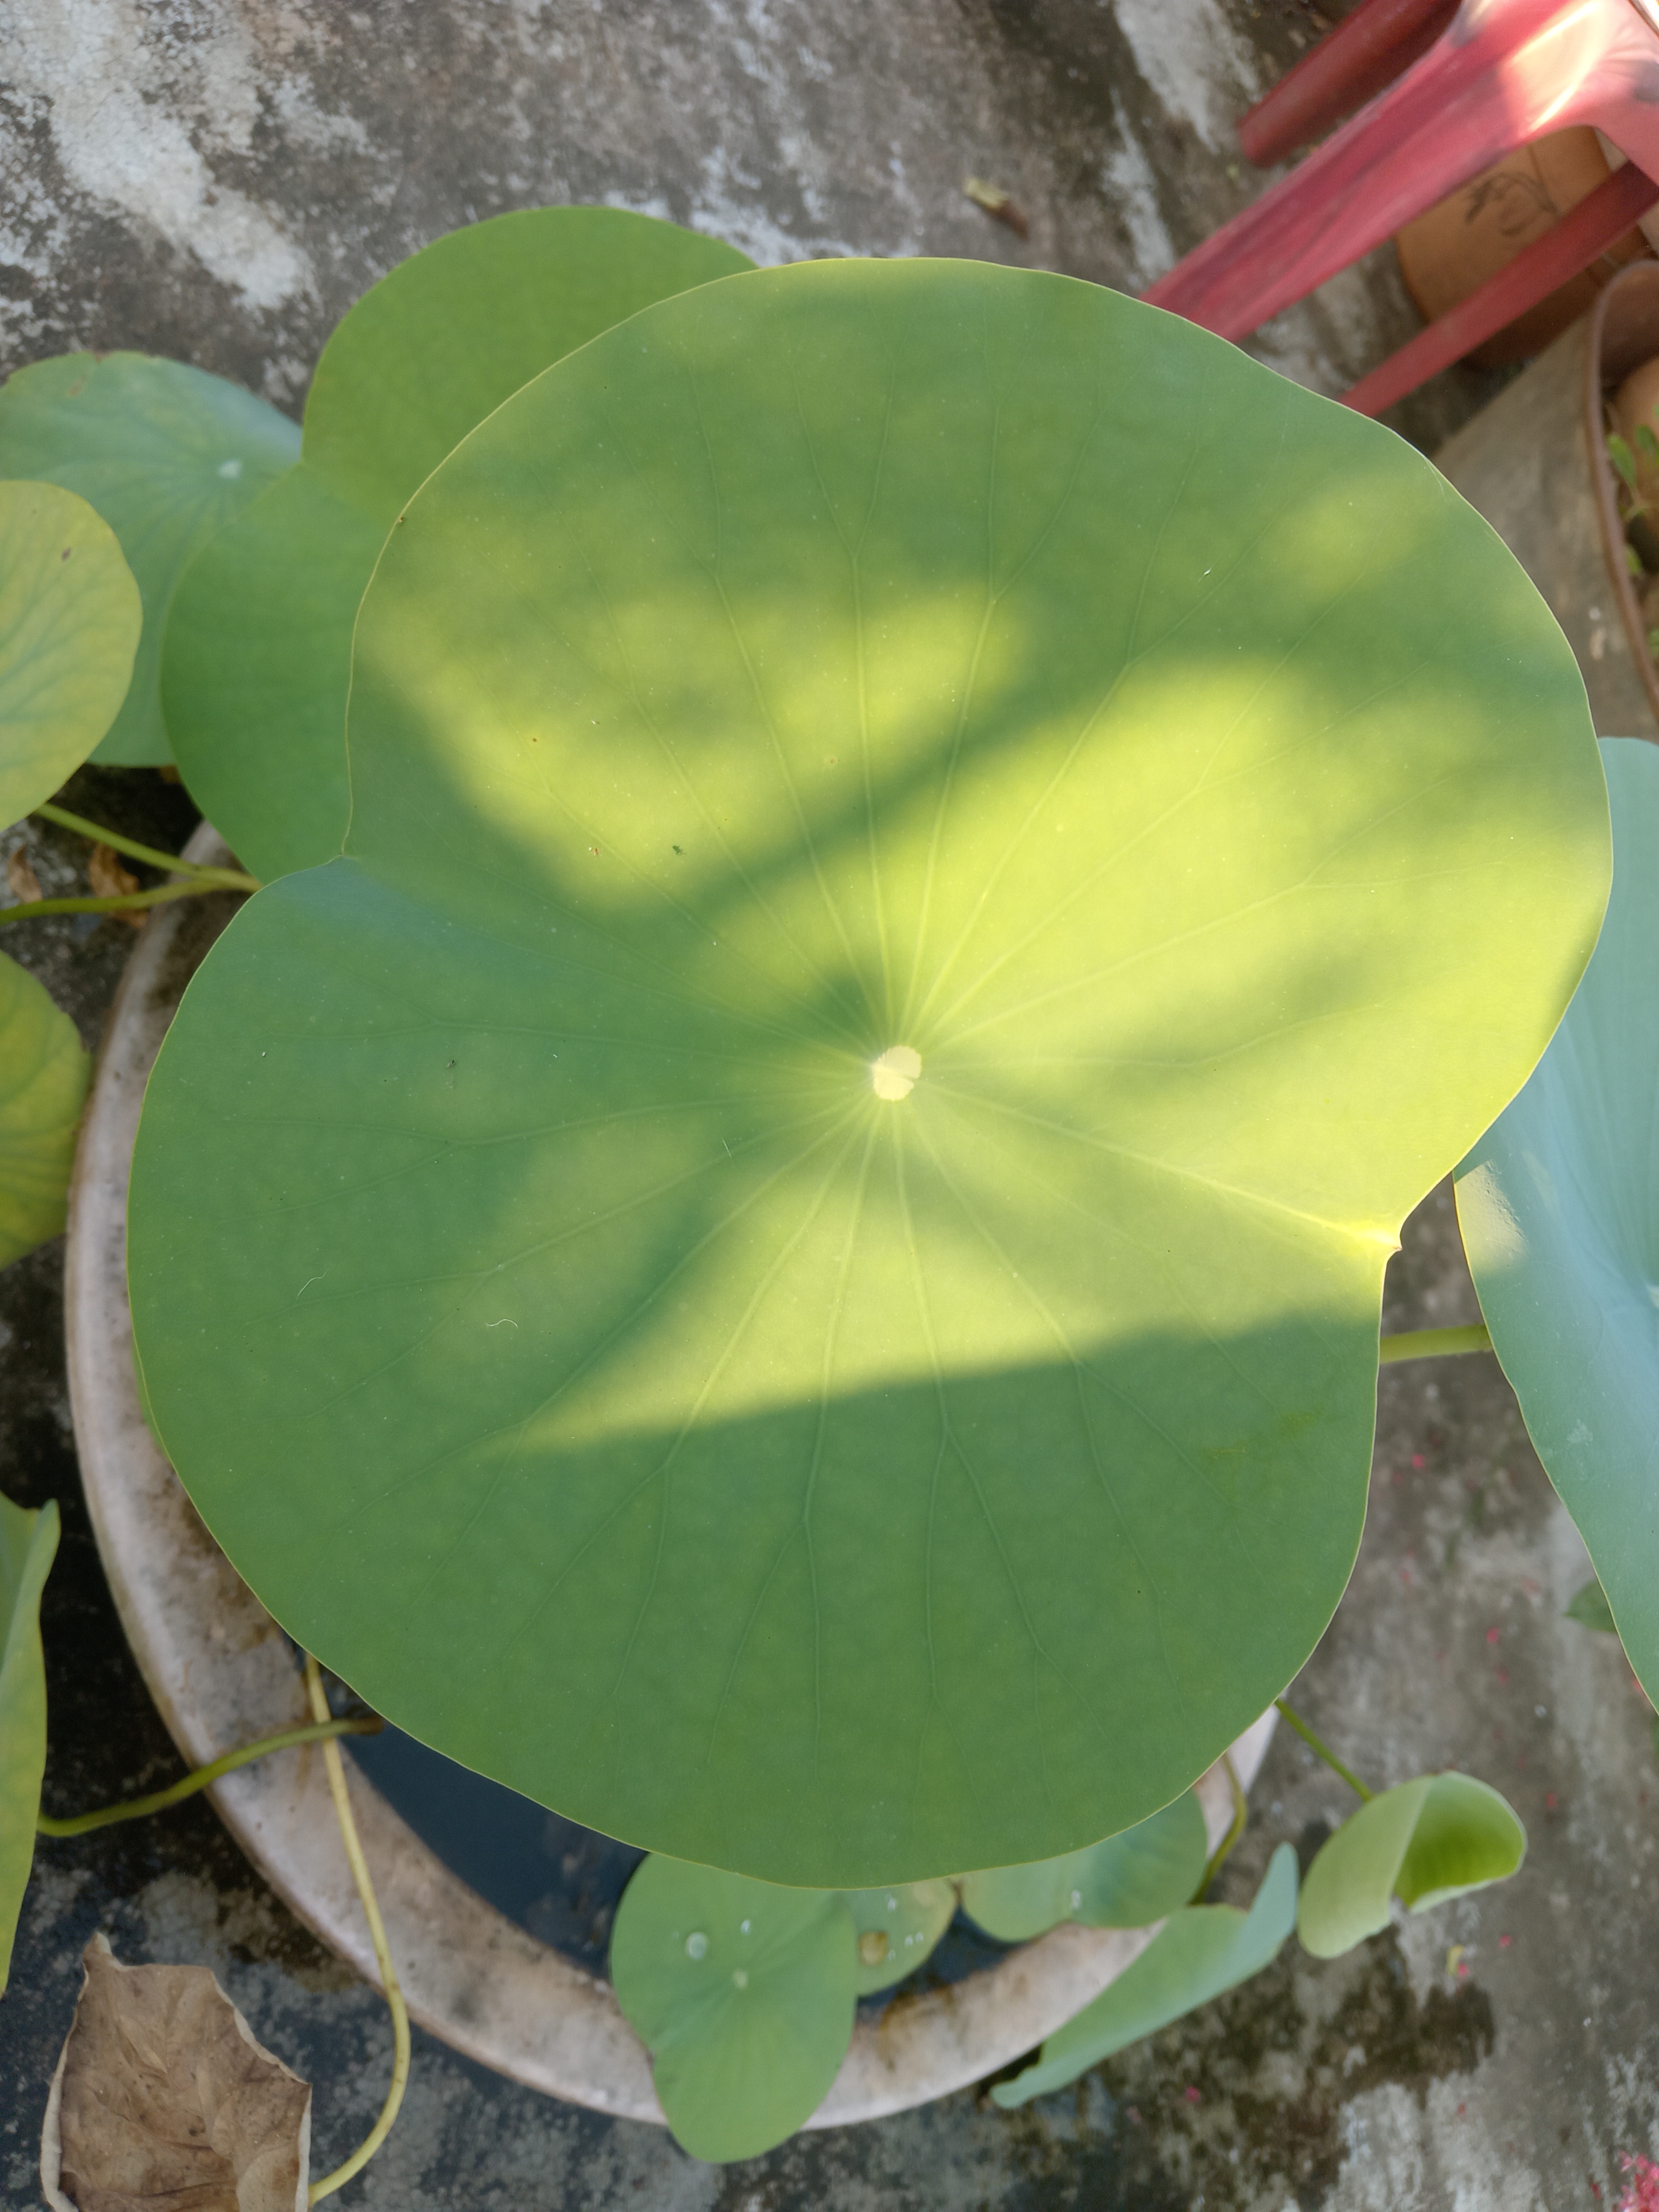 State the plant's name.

lotus
